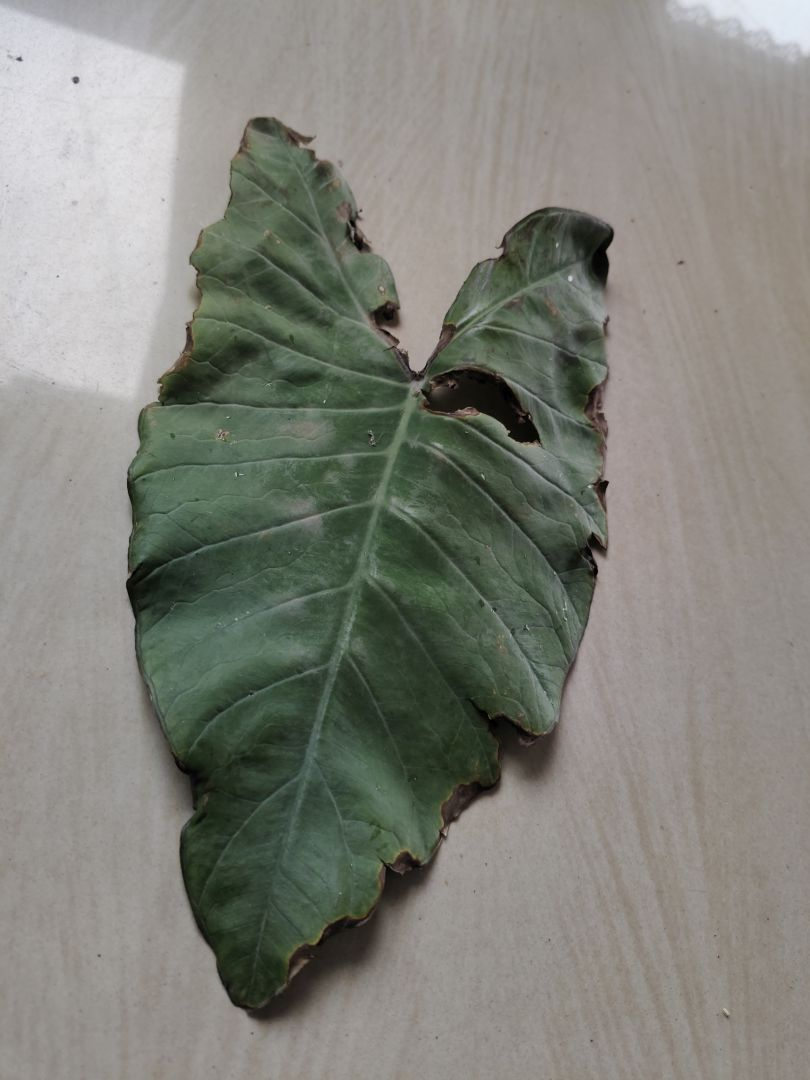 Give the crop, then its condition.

taro, leaf blight
